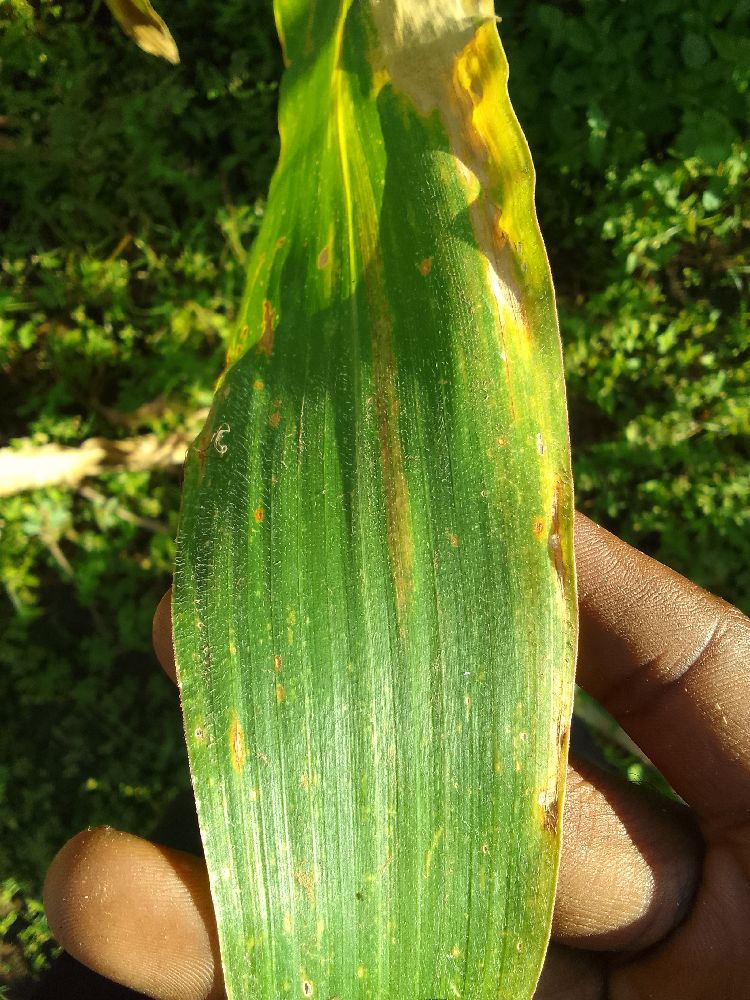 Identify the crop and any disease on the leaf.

maize, maize lethal necrosis
